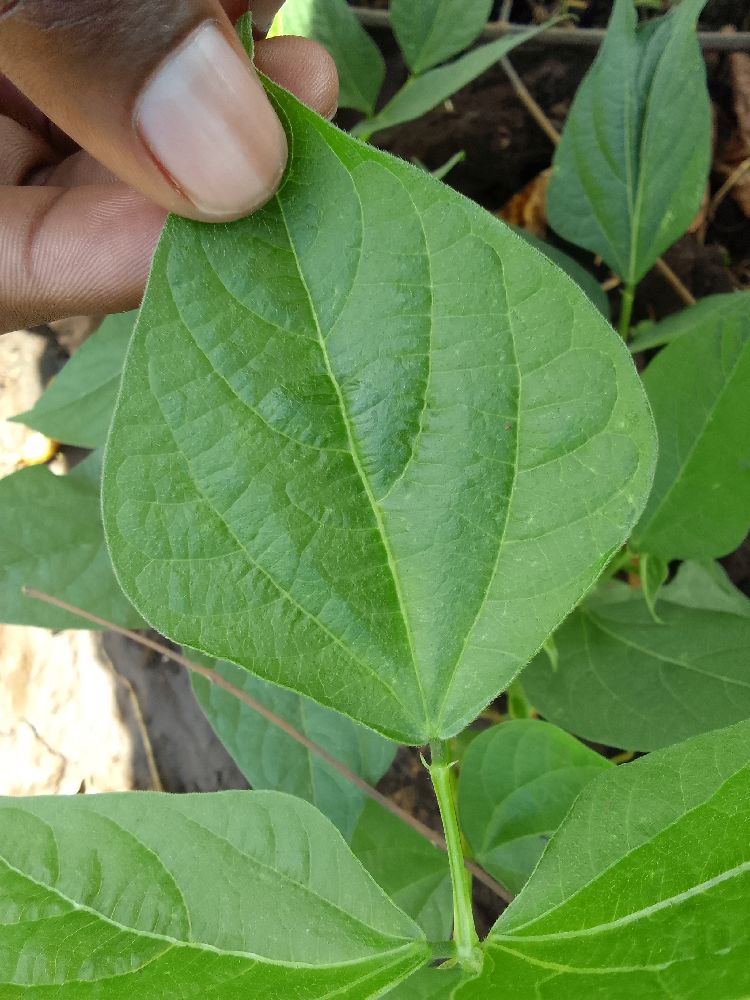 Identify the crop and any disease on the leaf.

common bean, healthy
